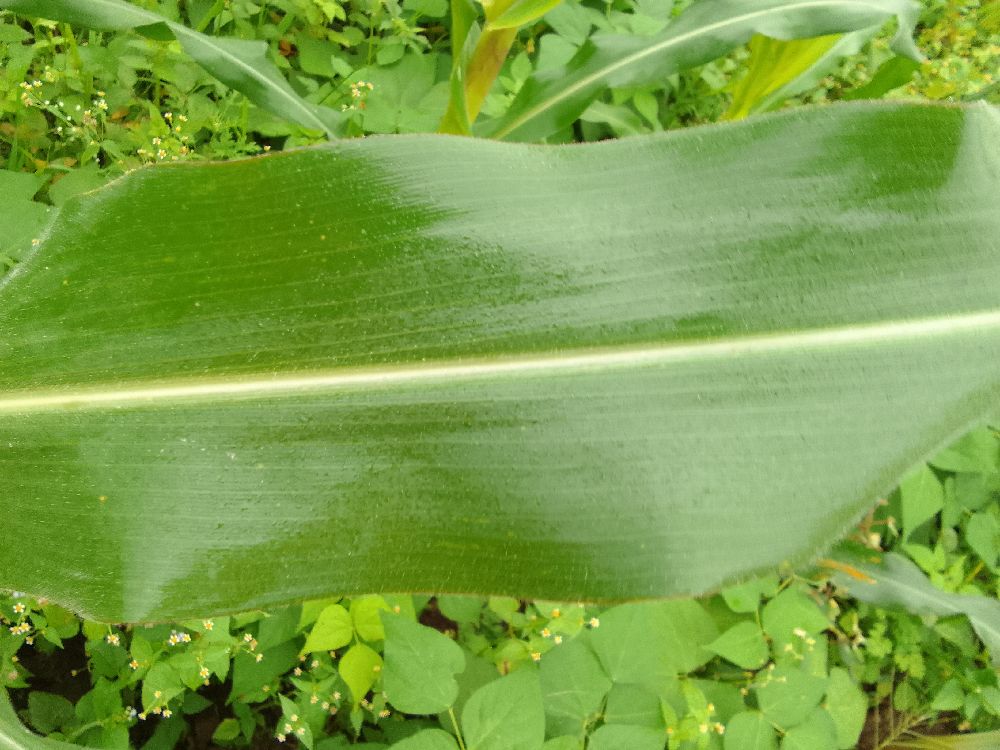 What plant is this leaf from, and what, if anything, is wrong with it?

maize, healthy
